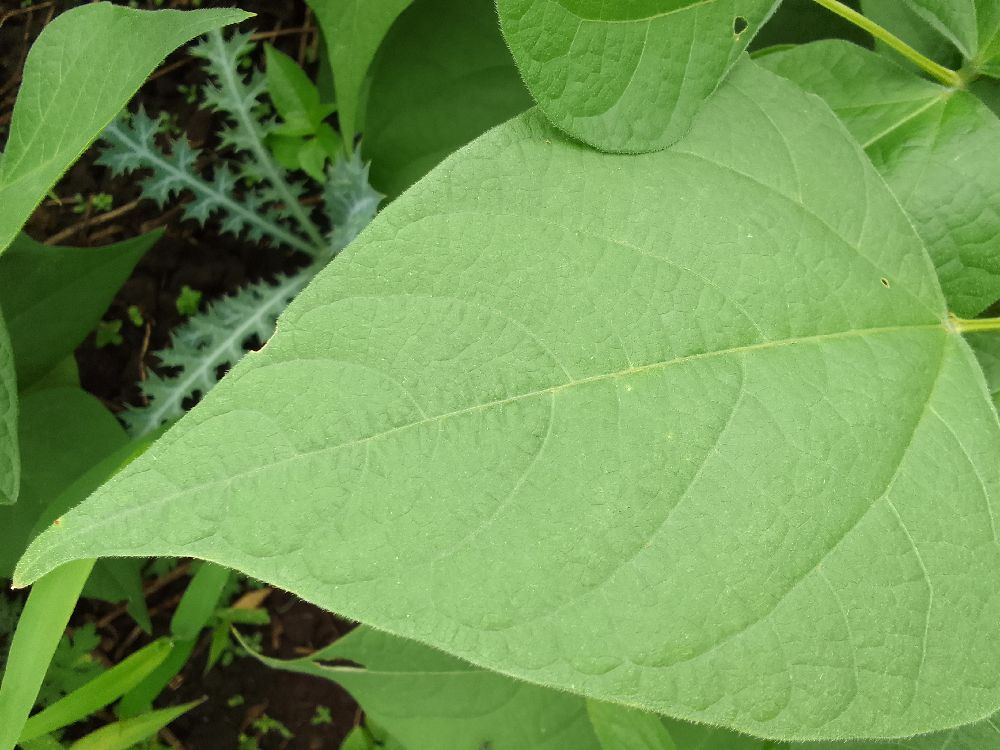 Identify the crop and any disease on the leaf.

common bean, healthy
